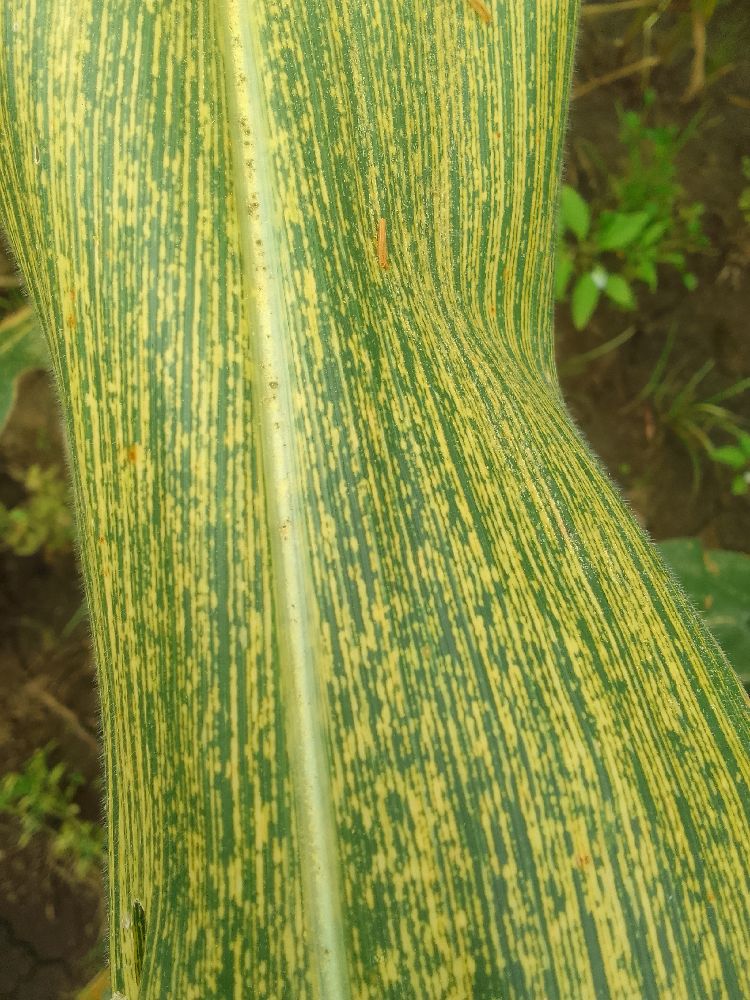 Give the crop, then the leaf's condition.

maize, maize streak virus
